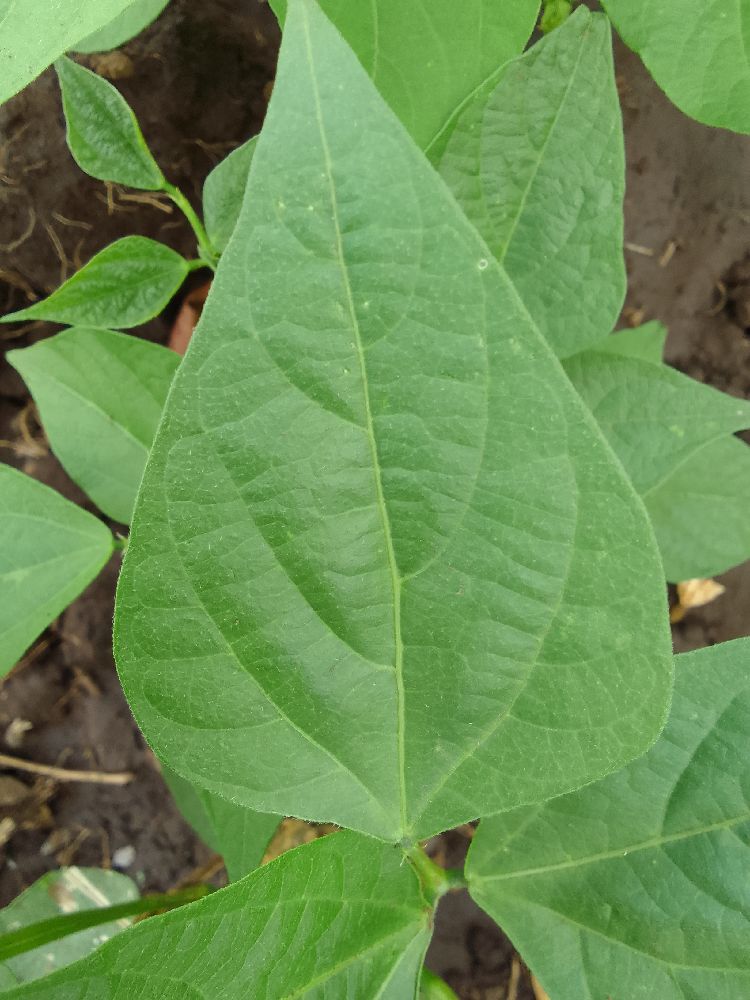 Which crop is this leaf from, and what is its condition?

common bean, healthy
